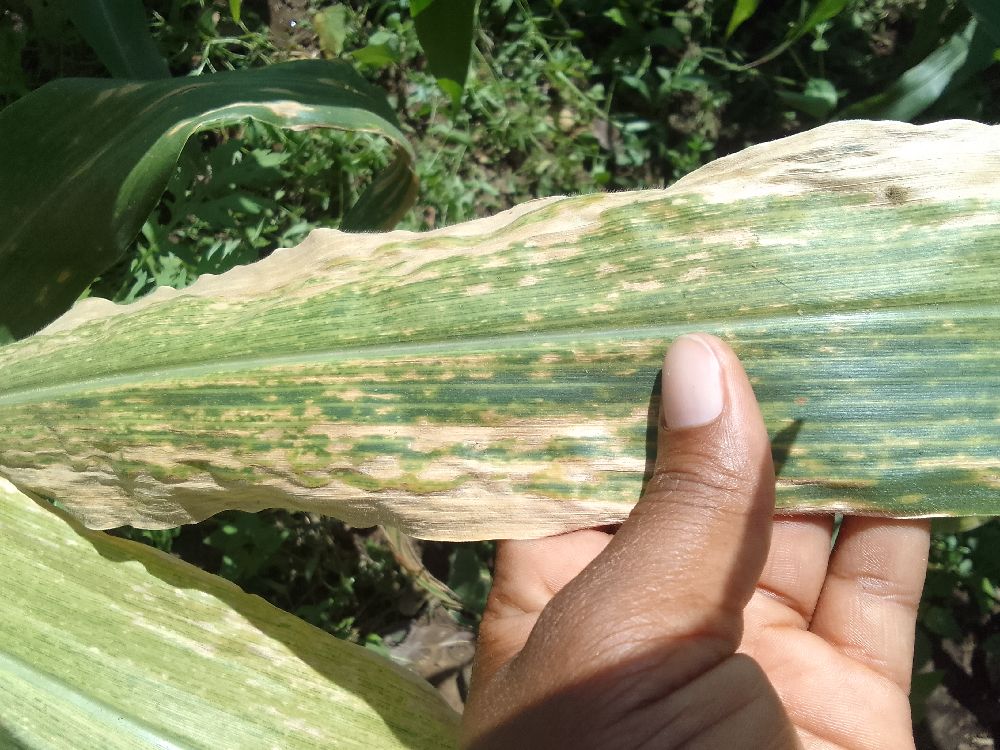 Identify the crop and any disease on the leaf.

maize, maize lethal necrosis
